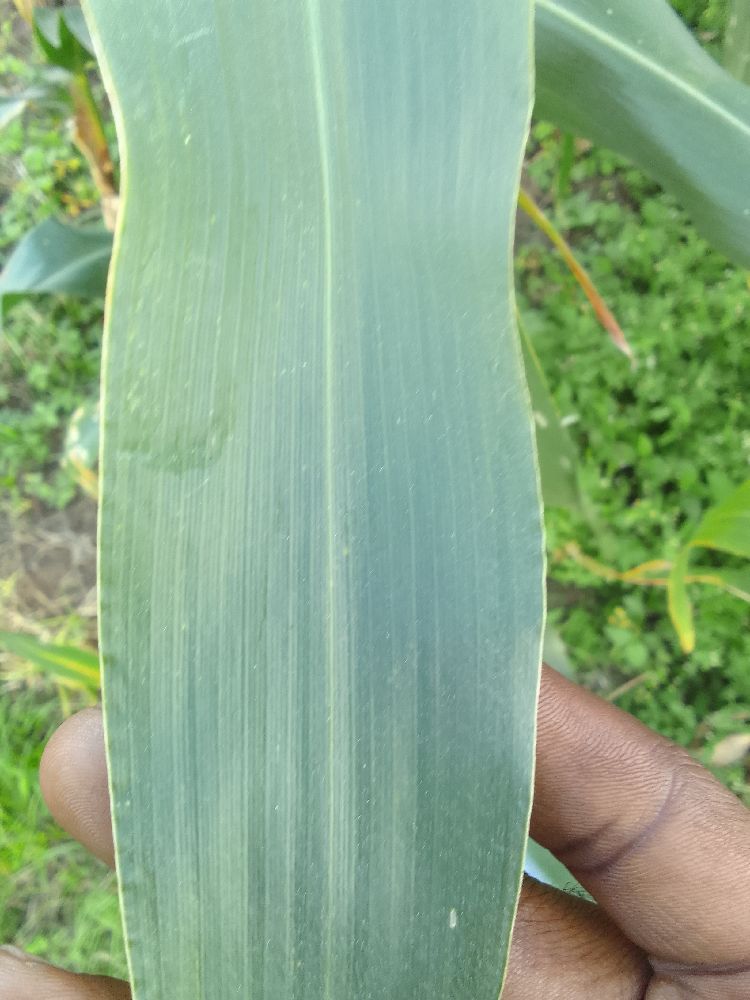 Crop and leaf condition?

maize, healthy
